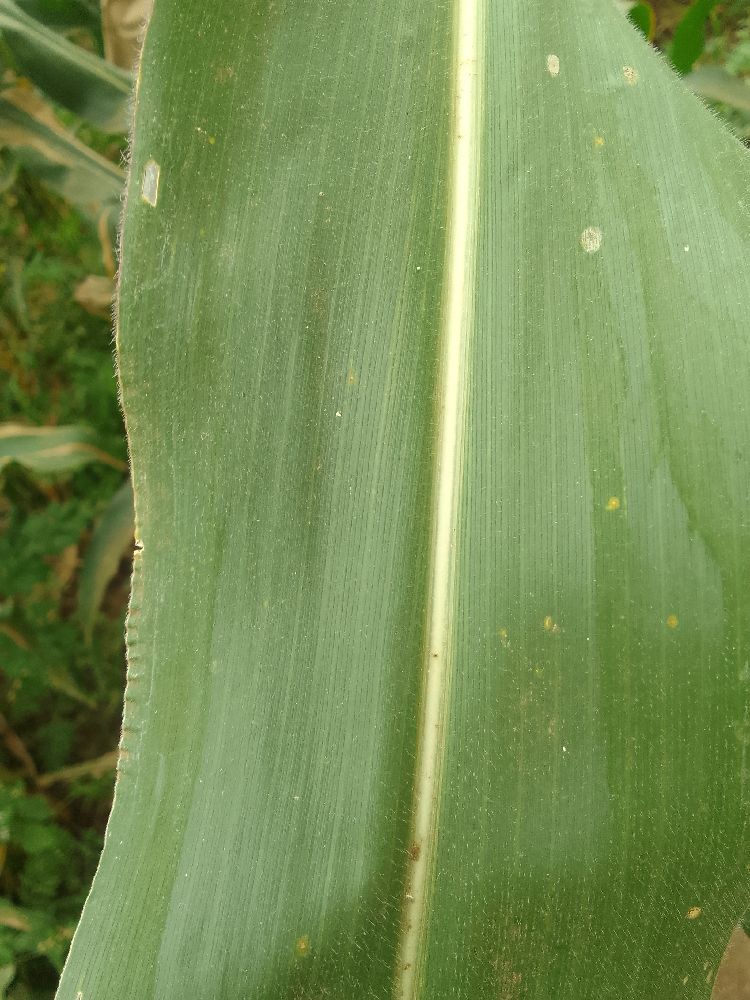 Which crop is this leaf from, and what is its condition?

maize, healthy
